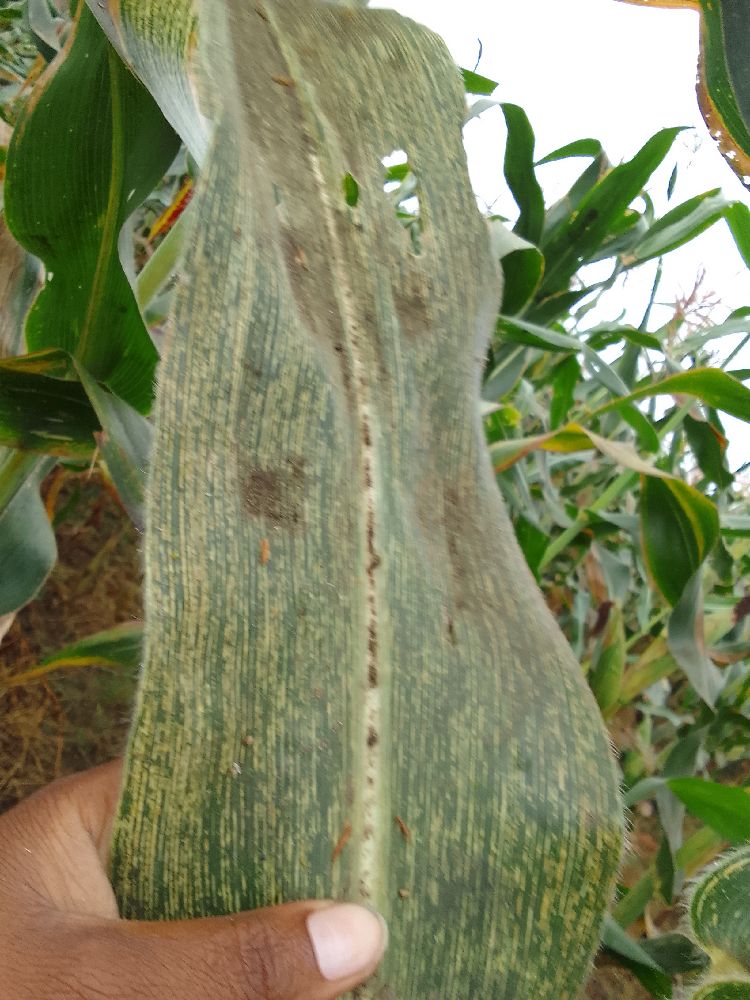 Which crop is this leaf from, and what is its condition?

maize, maize streak virus
